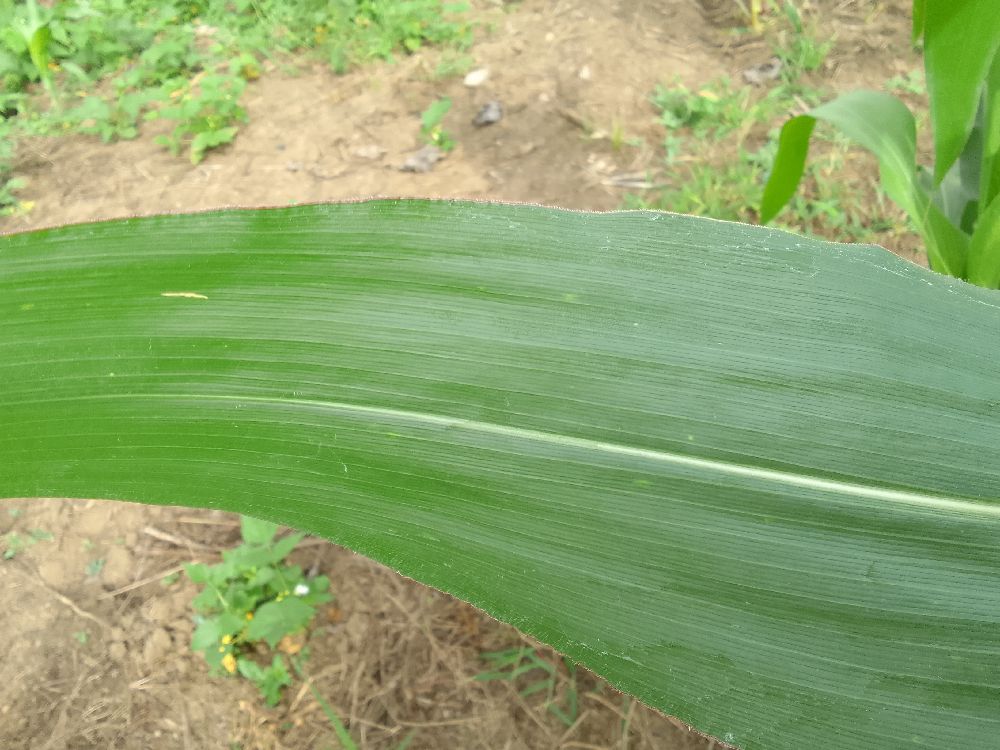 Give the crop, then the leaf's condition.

maize, healthy
